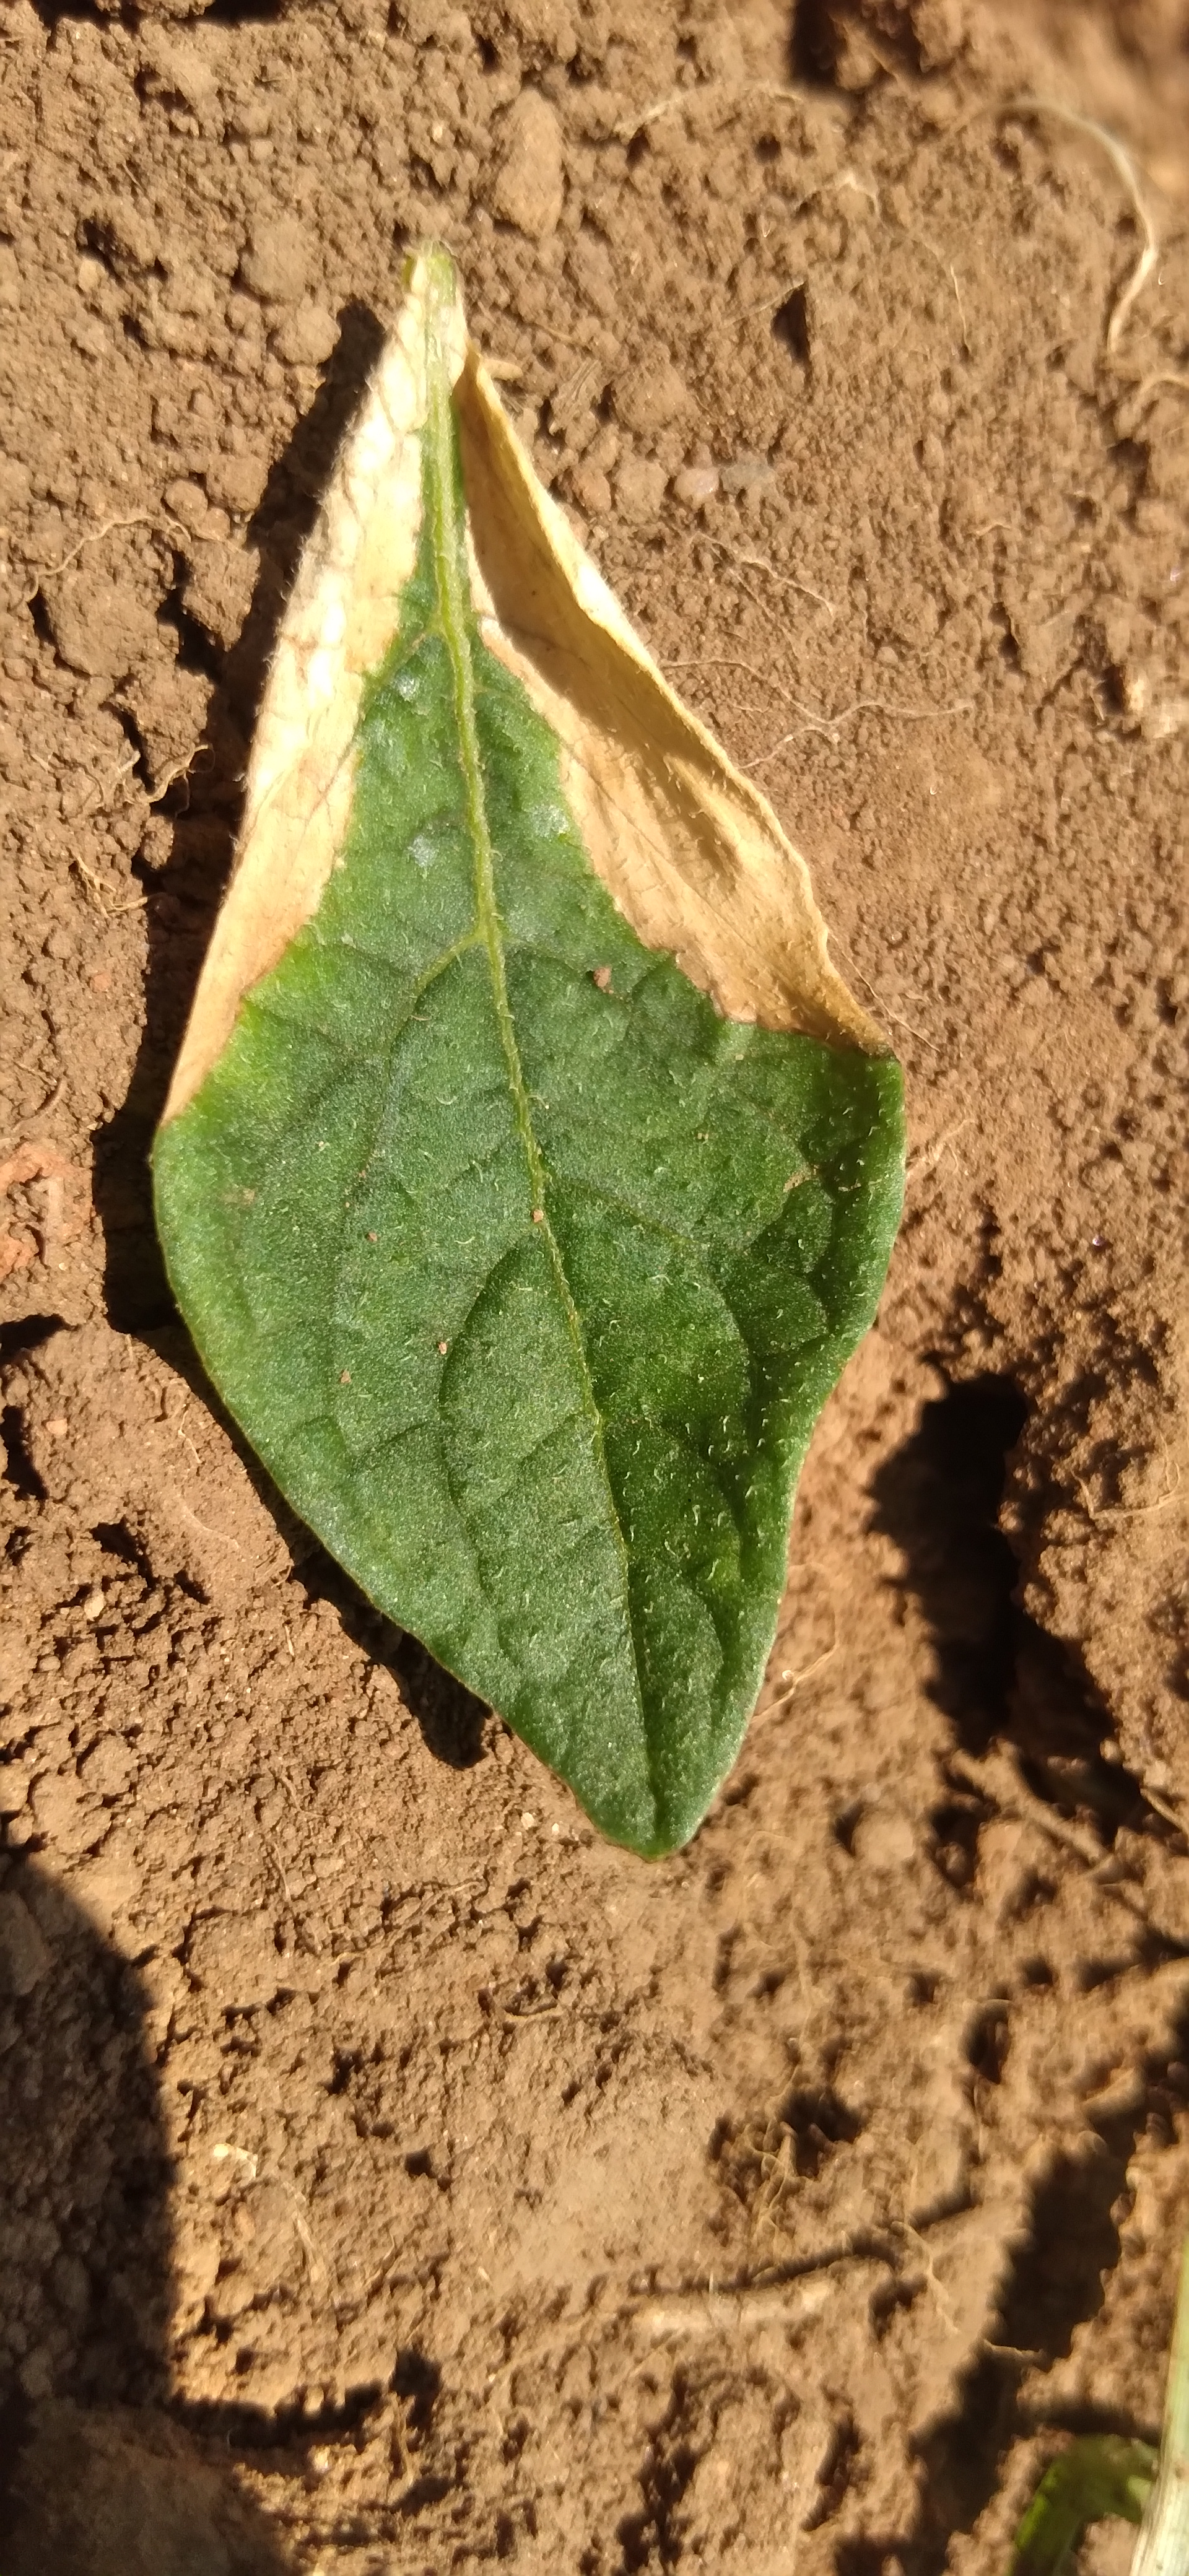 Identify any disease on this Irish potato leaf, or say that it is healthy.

early blight
